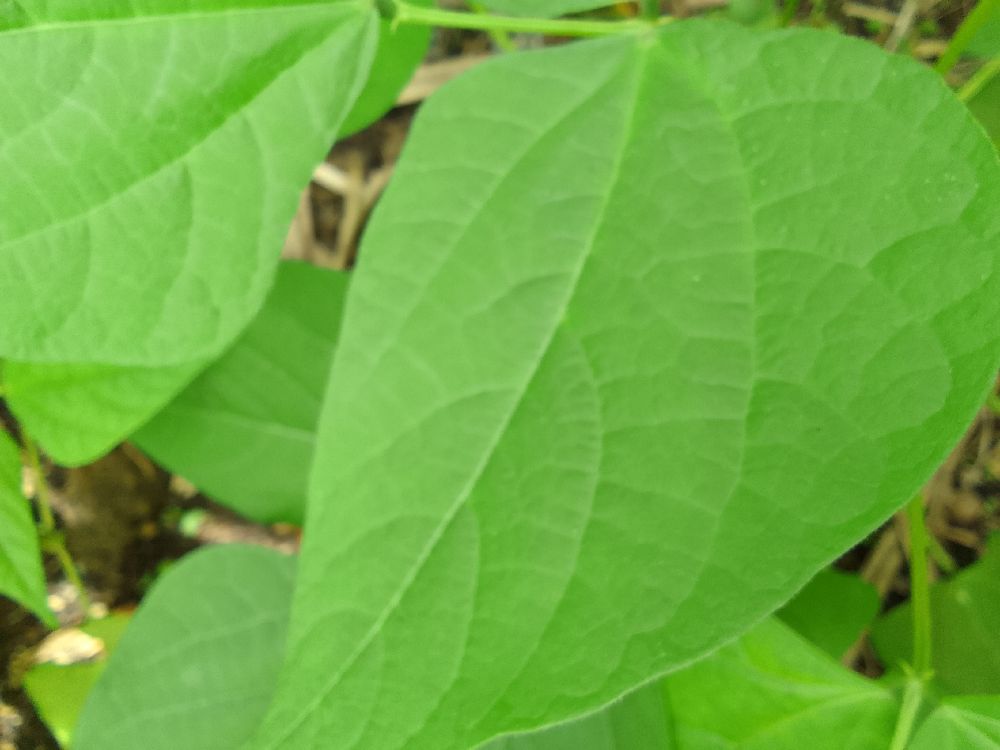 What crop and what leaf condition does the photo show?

common bean, healthy
